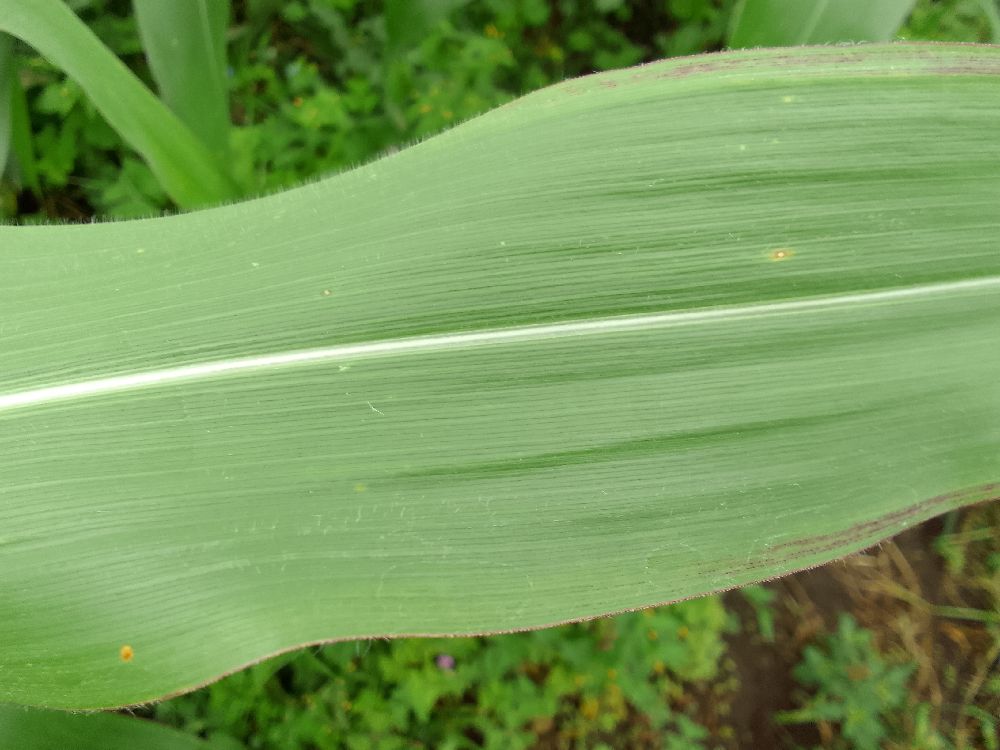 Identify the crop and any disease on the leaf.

maize, healthy
